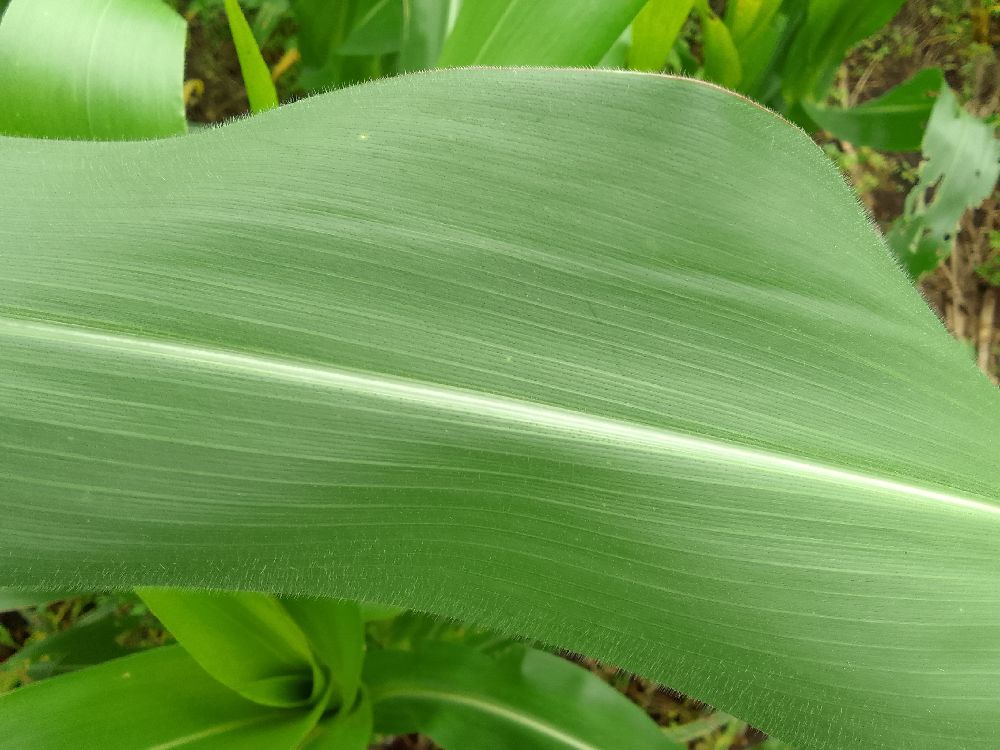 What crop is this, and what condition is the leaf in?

maize, healthy
